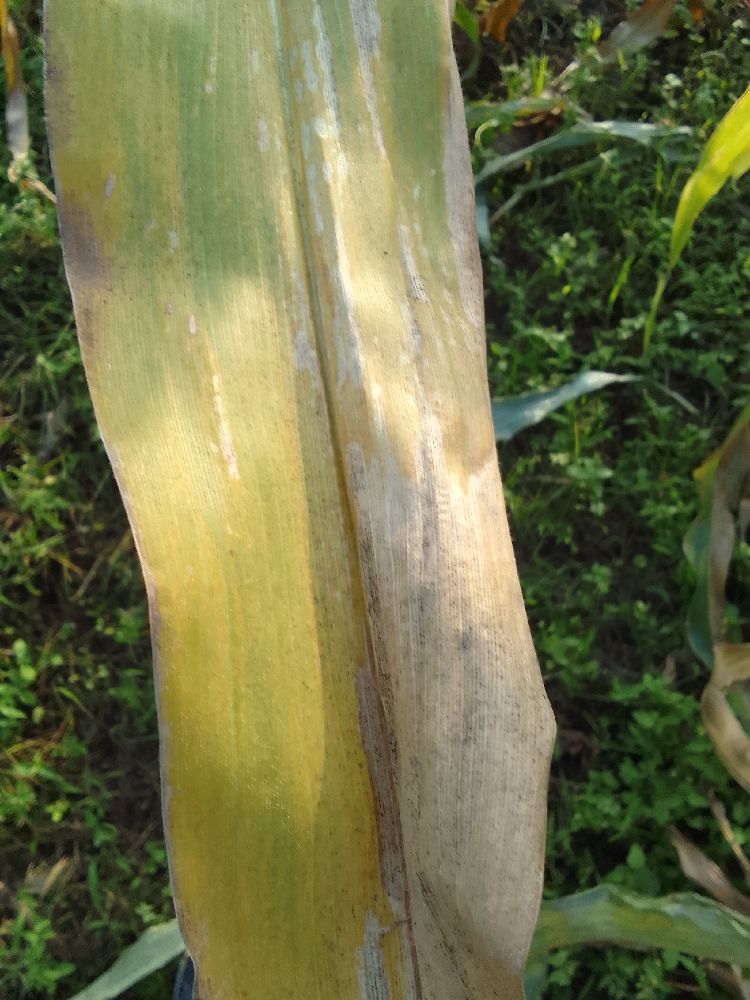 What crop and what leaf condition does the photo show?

maize, maize lethal necrosis
